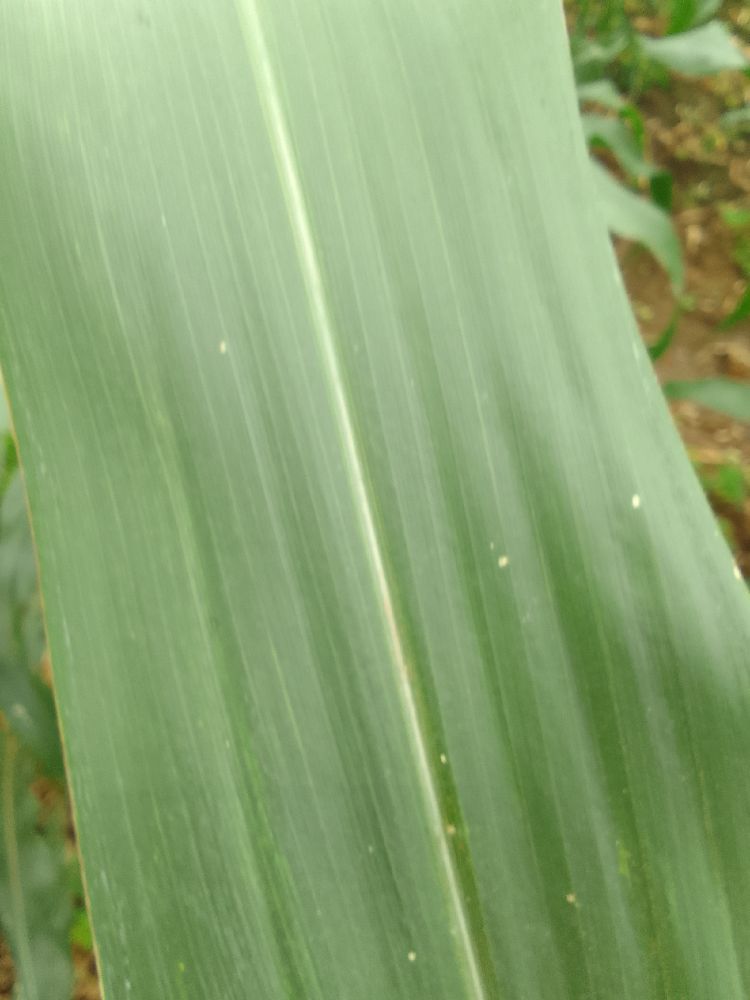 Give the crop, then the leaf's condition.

maize, healthy
